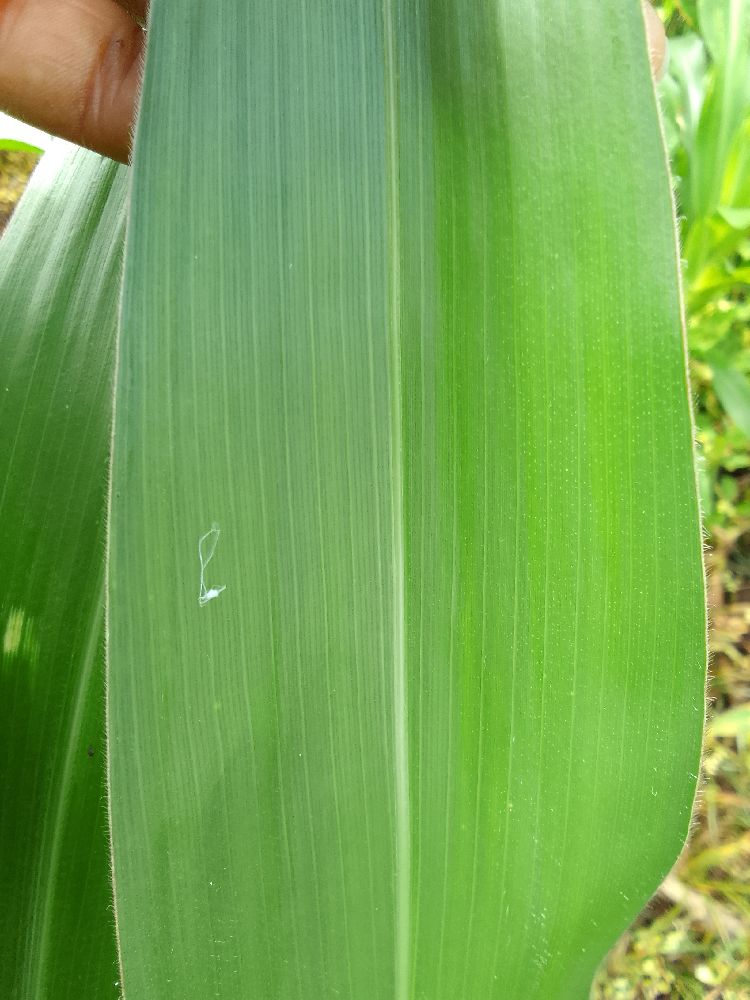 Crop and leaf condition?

maize, healthy
